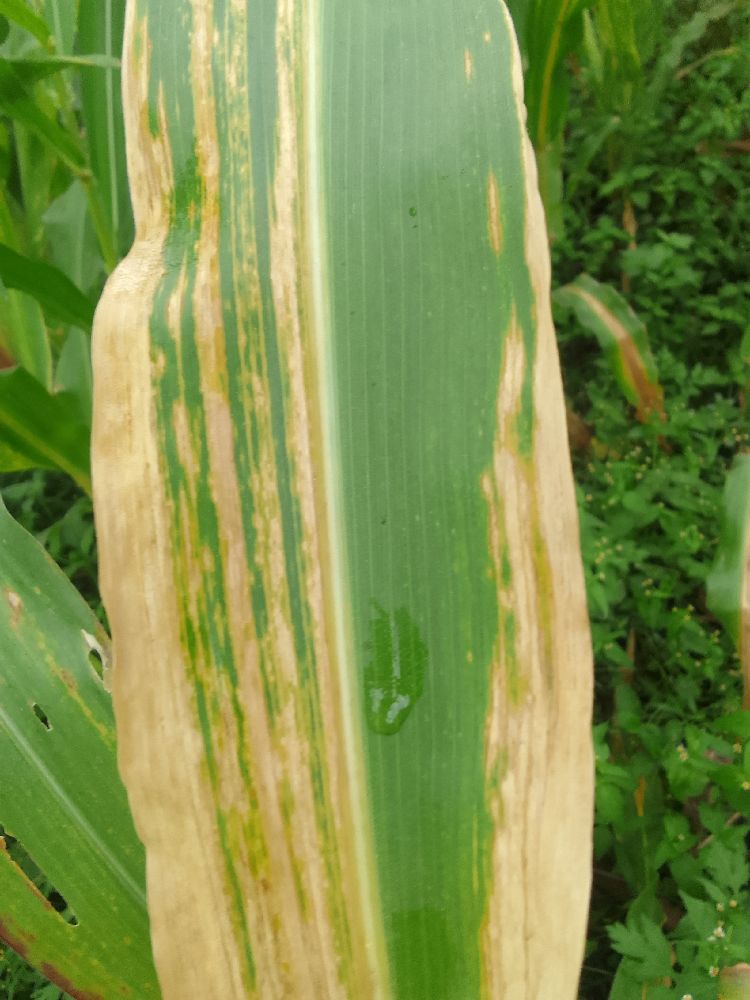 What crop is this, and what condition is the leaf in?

maize, maize lethal necrosis
